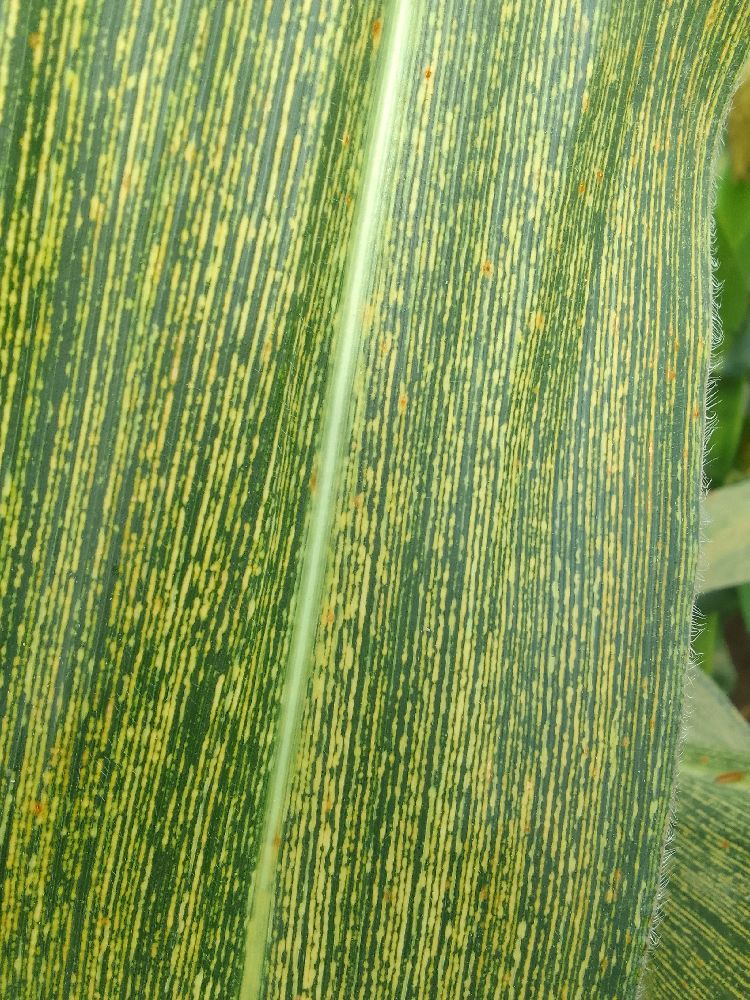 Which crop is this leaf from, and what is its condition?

maize, maize streak virus
